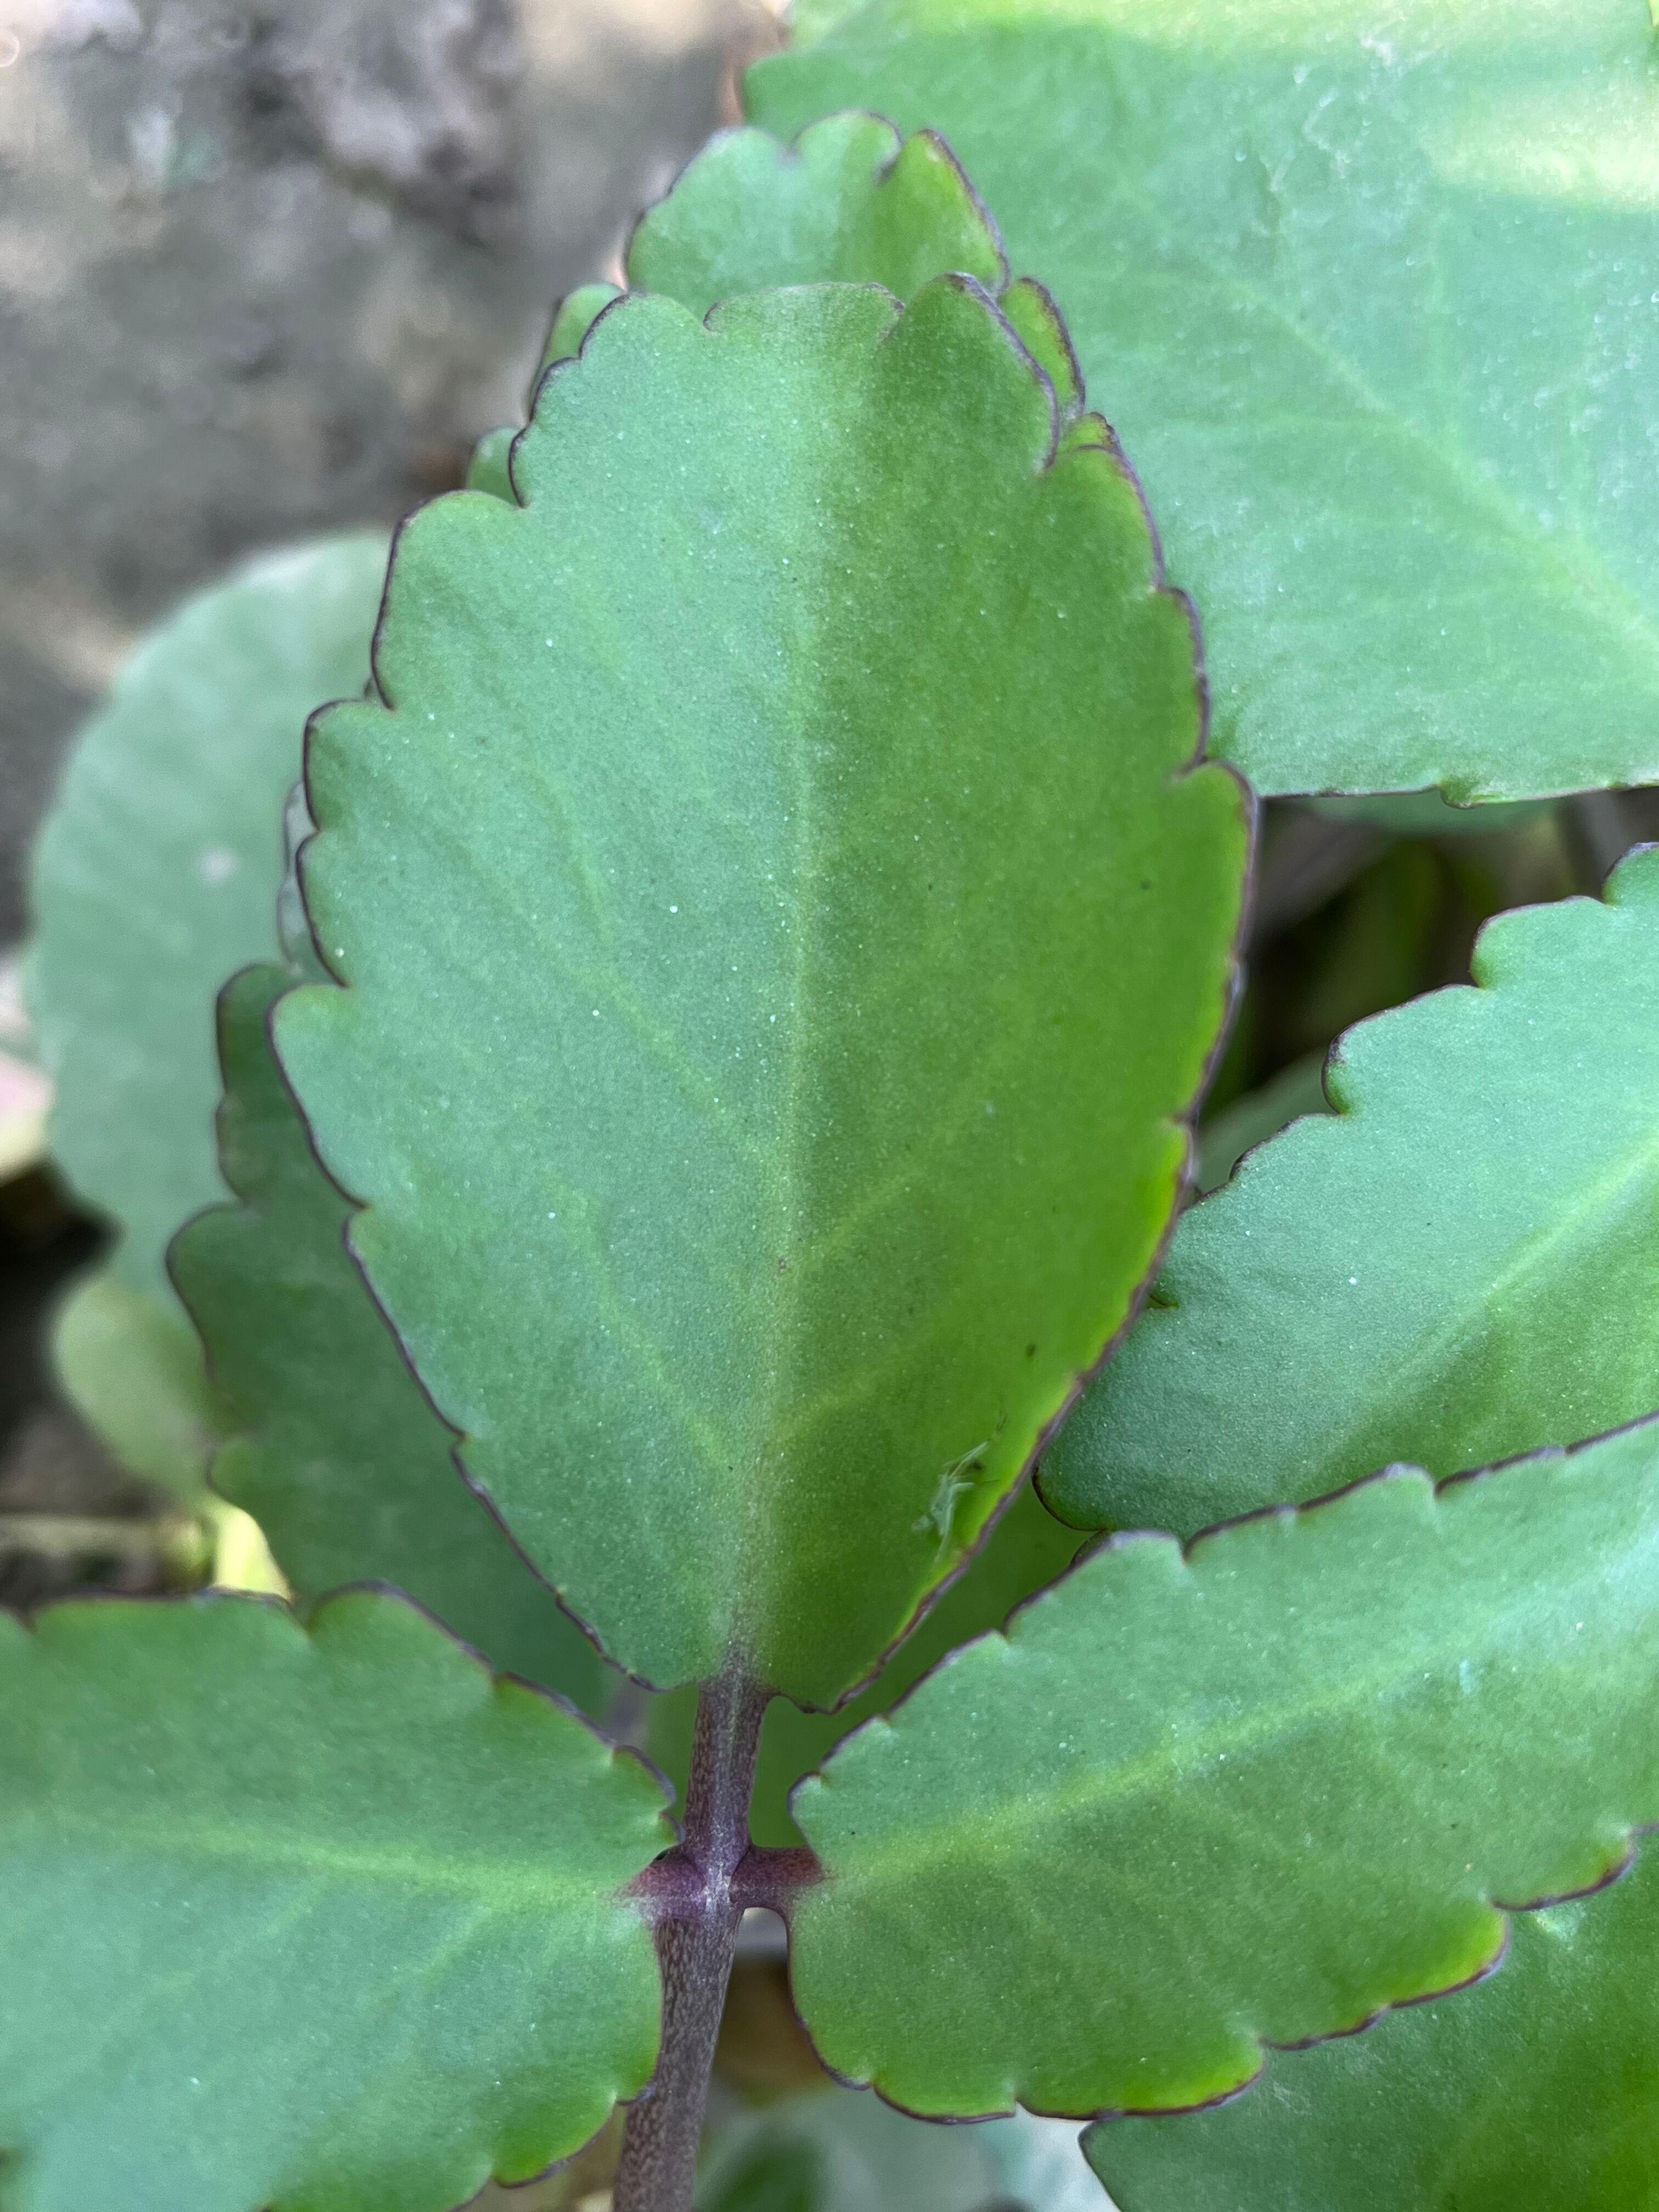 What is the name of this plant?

pathorkuci
